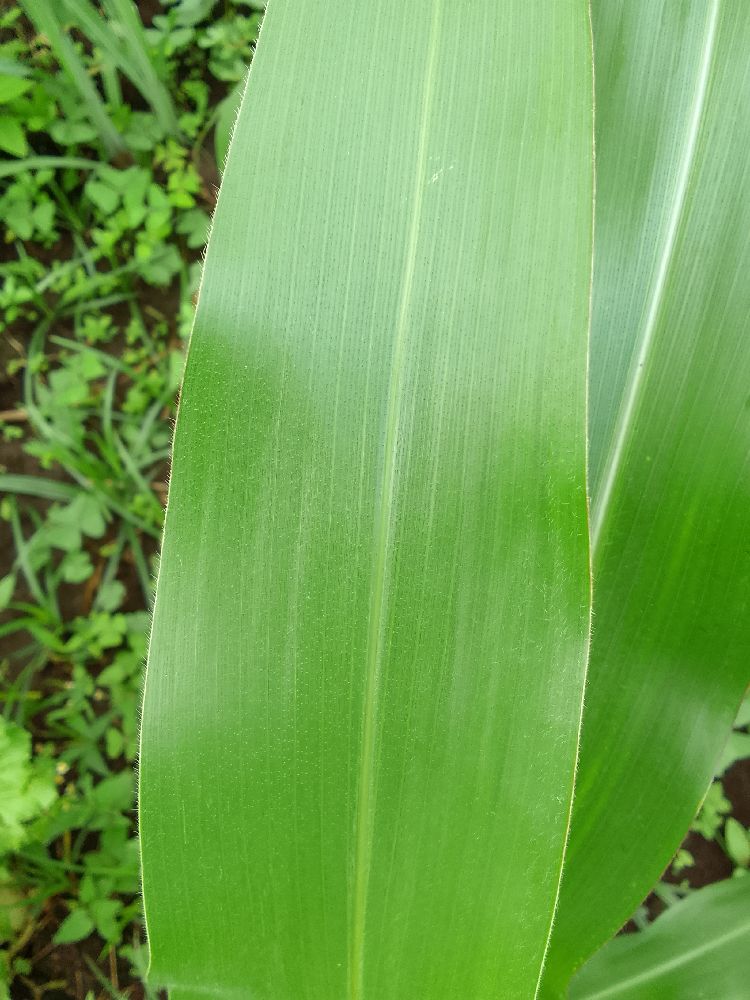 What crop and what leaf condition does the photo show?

maize, healthy
